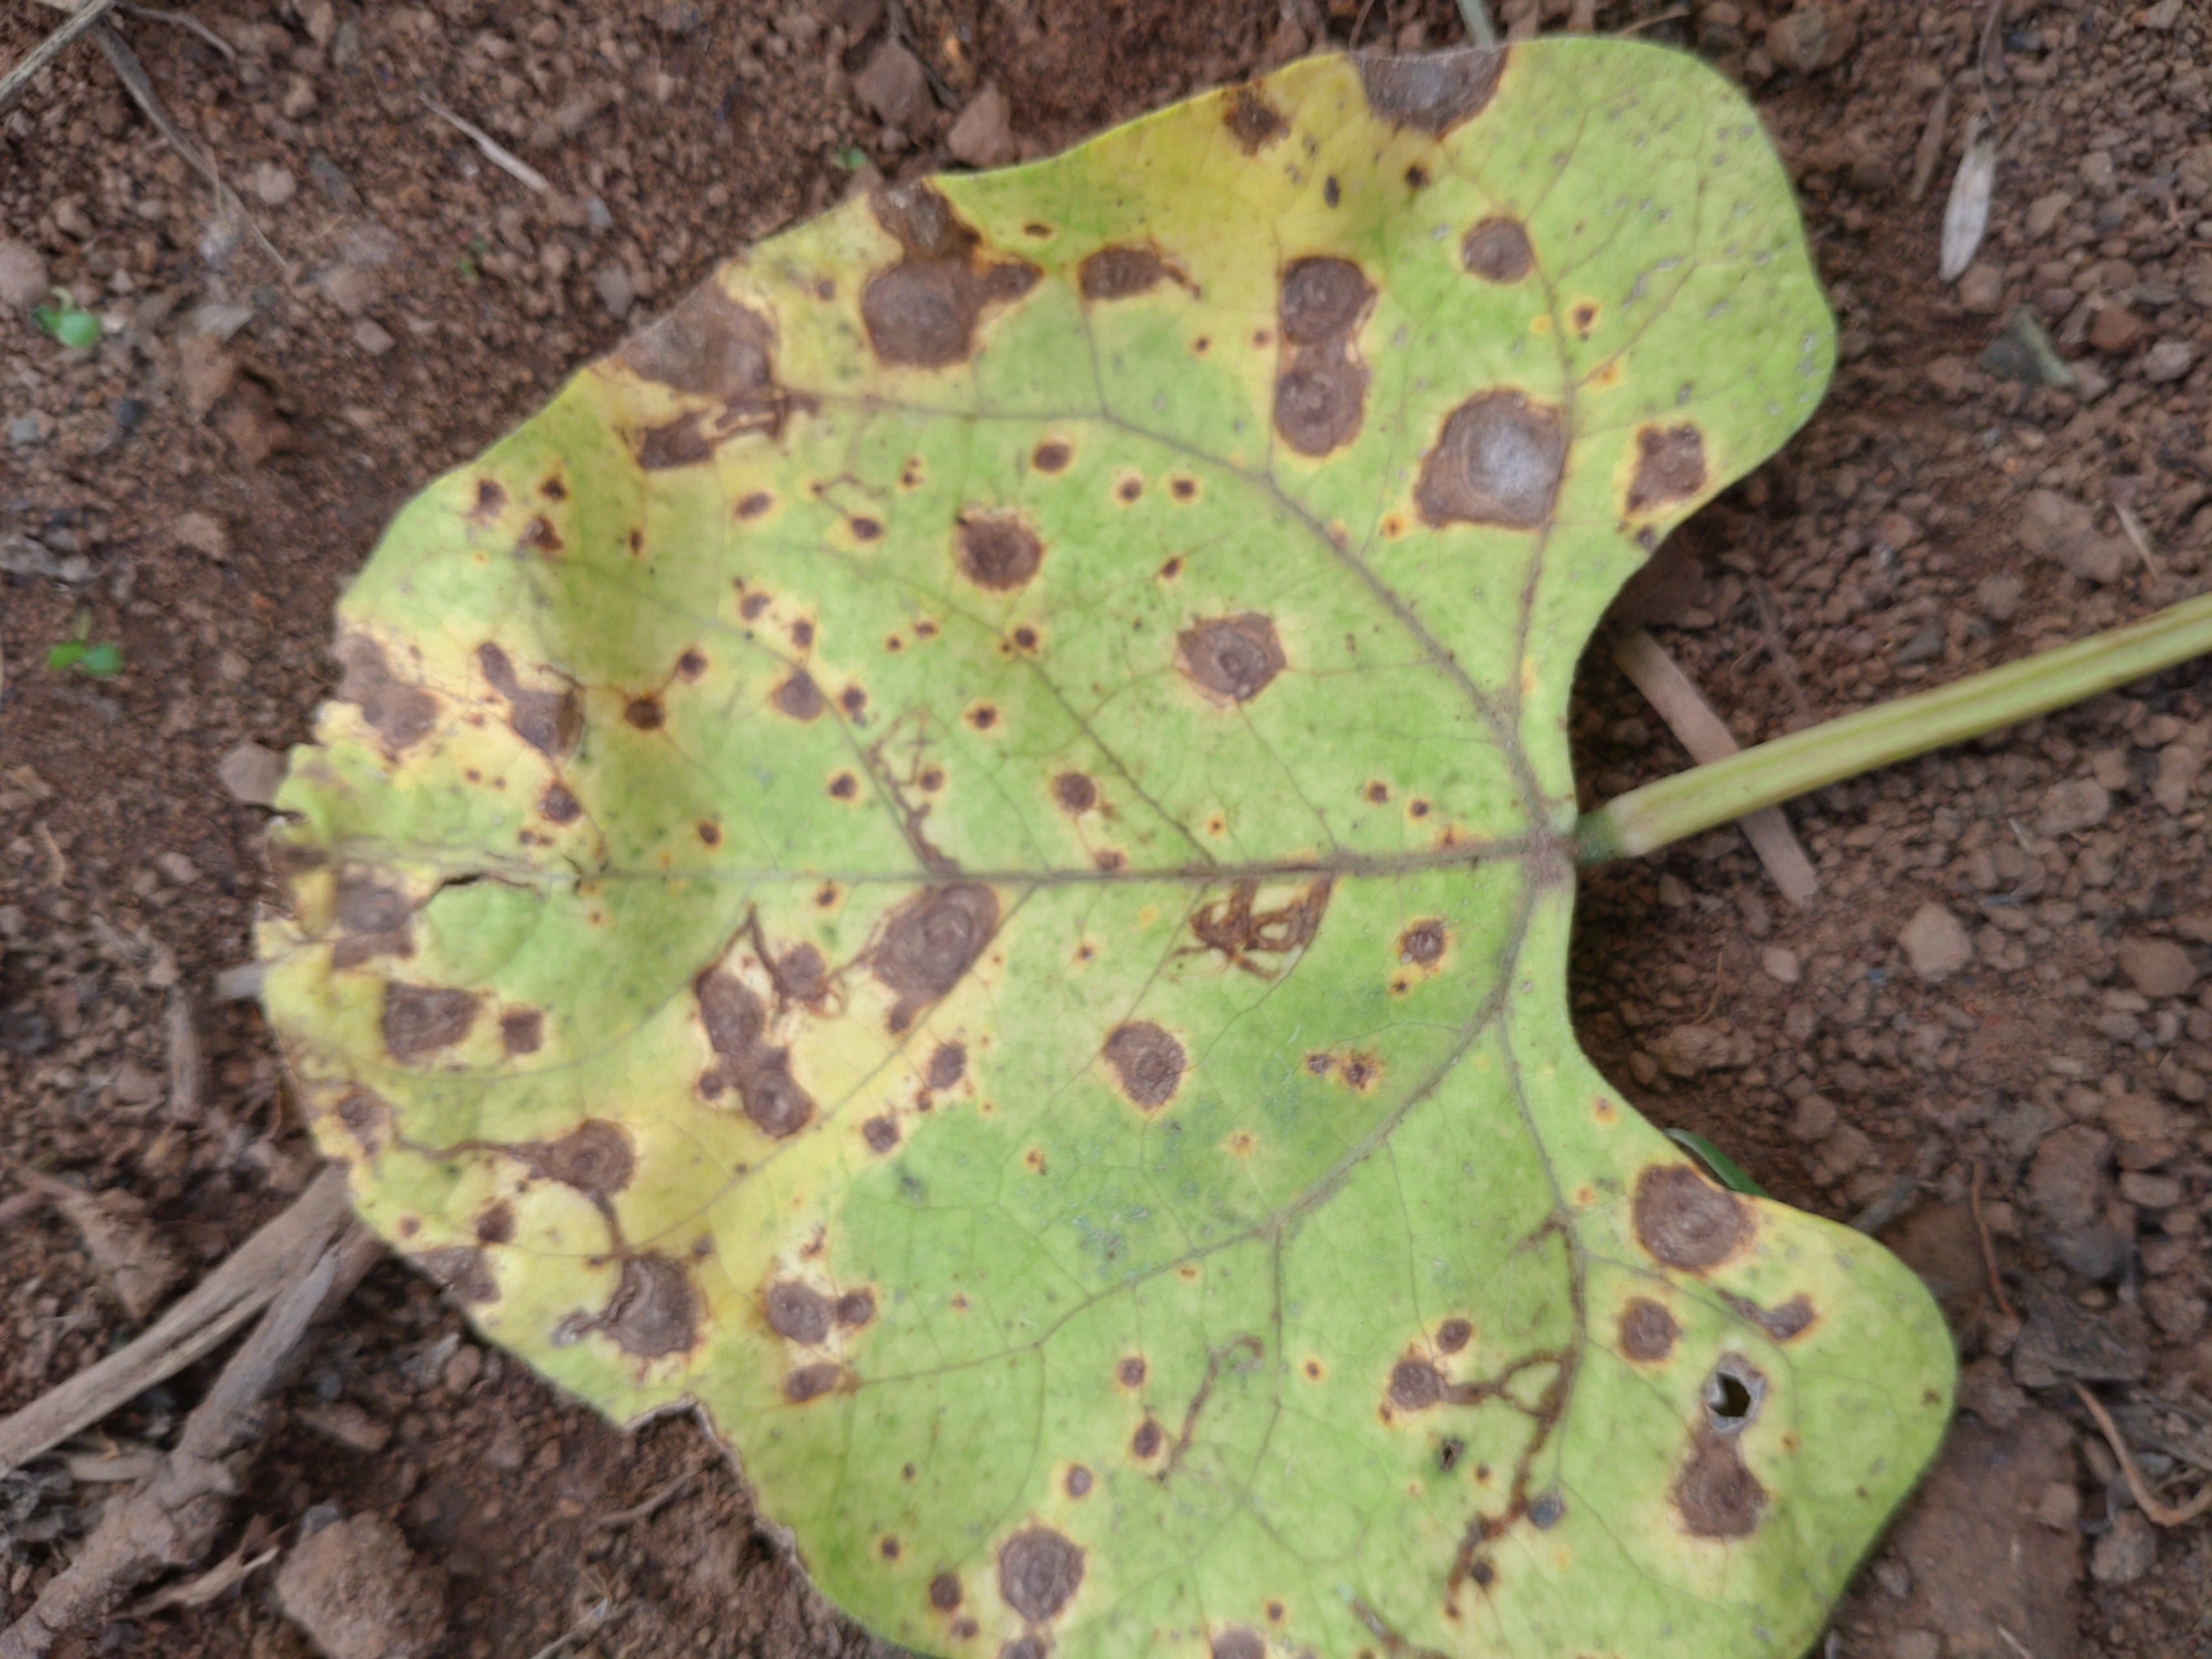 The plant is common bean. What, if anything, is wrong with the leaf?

rust
